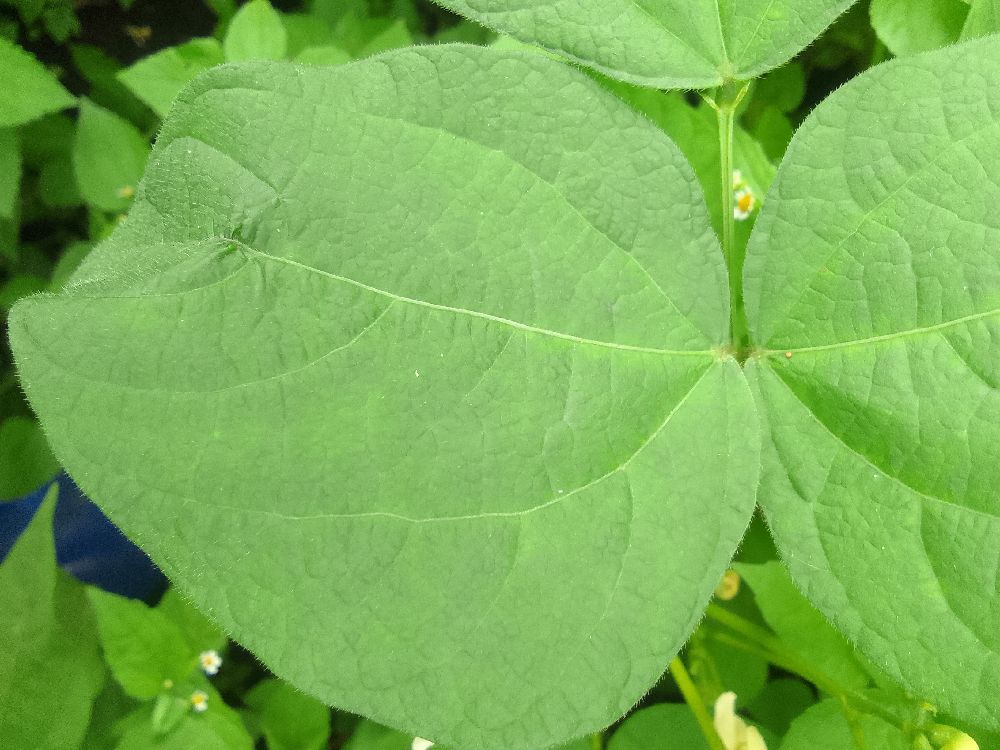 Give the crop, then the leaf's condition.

common bean, healthy
